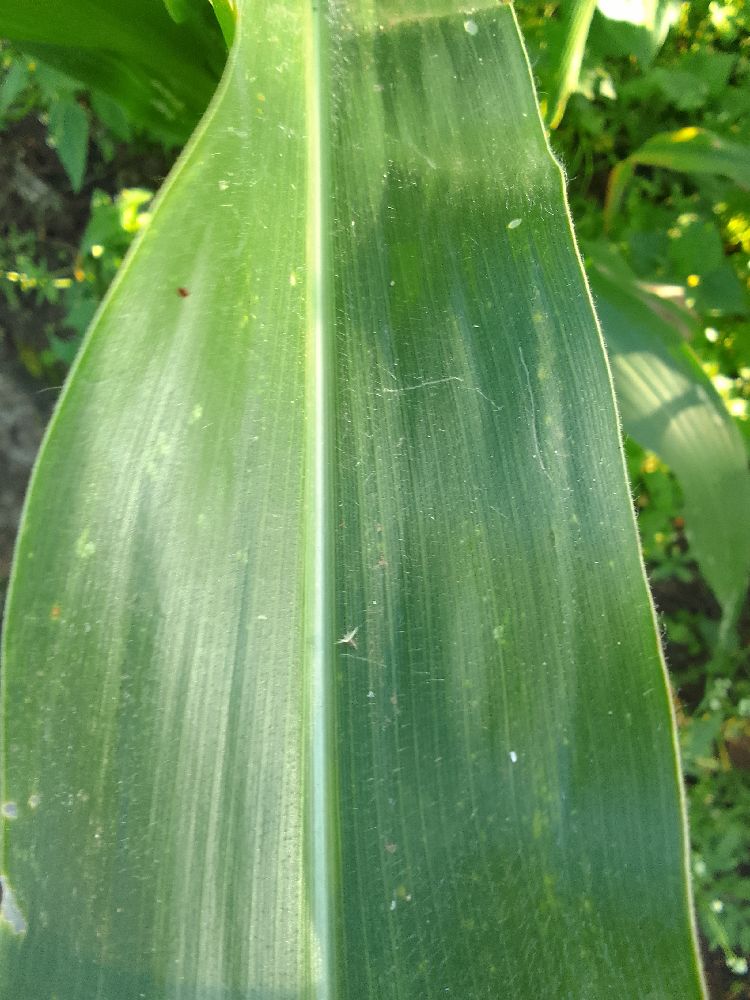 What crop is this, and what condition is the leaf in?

maize, healthy
